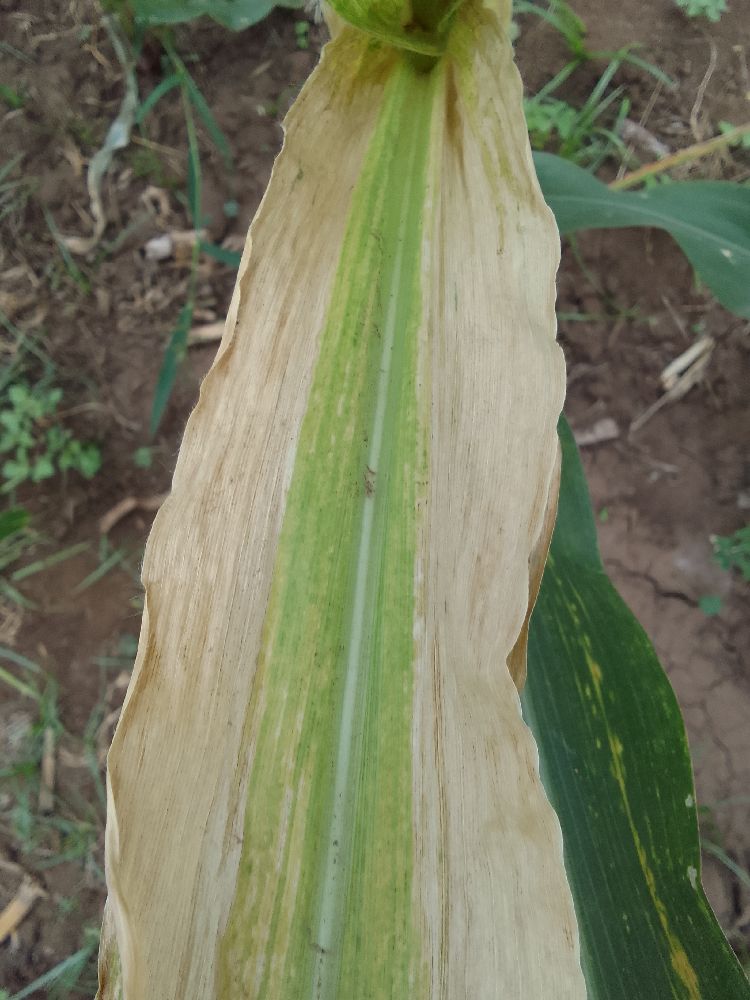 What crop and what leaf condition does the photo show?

maize, maize lethal necrosis
